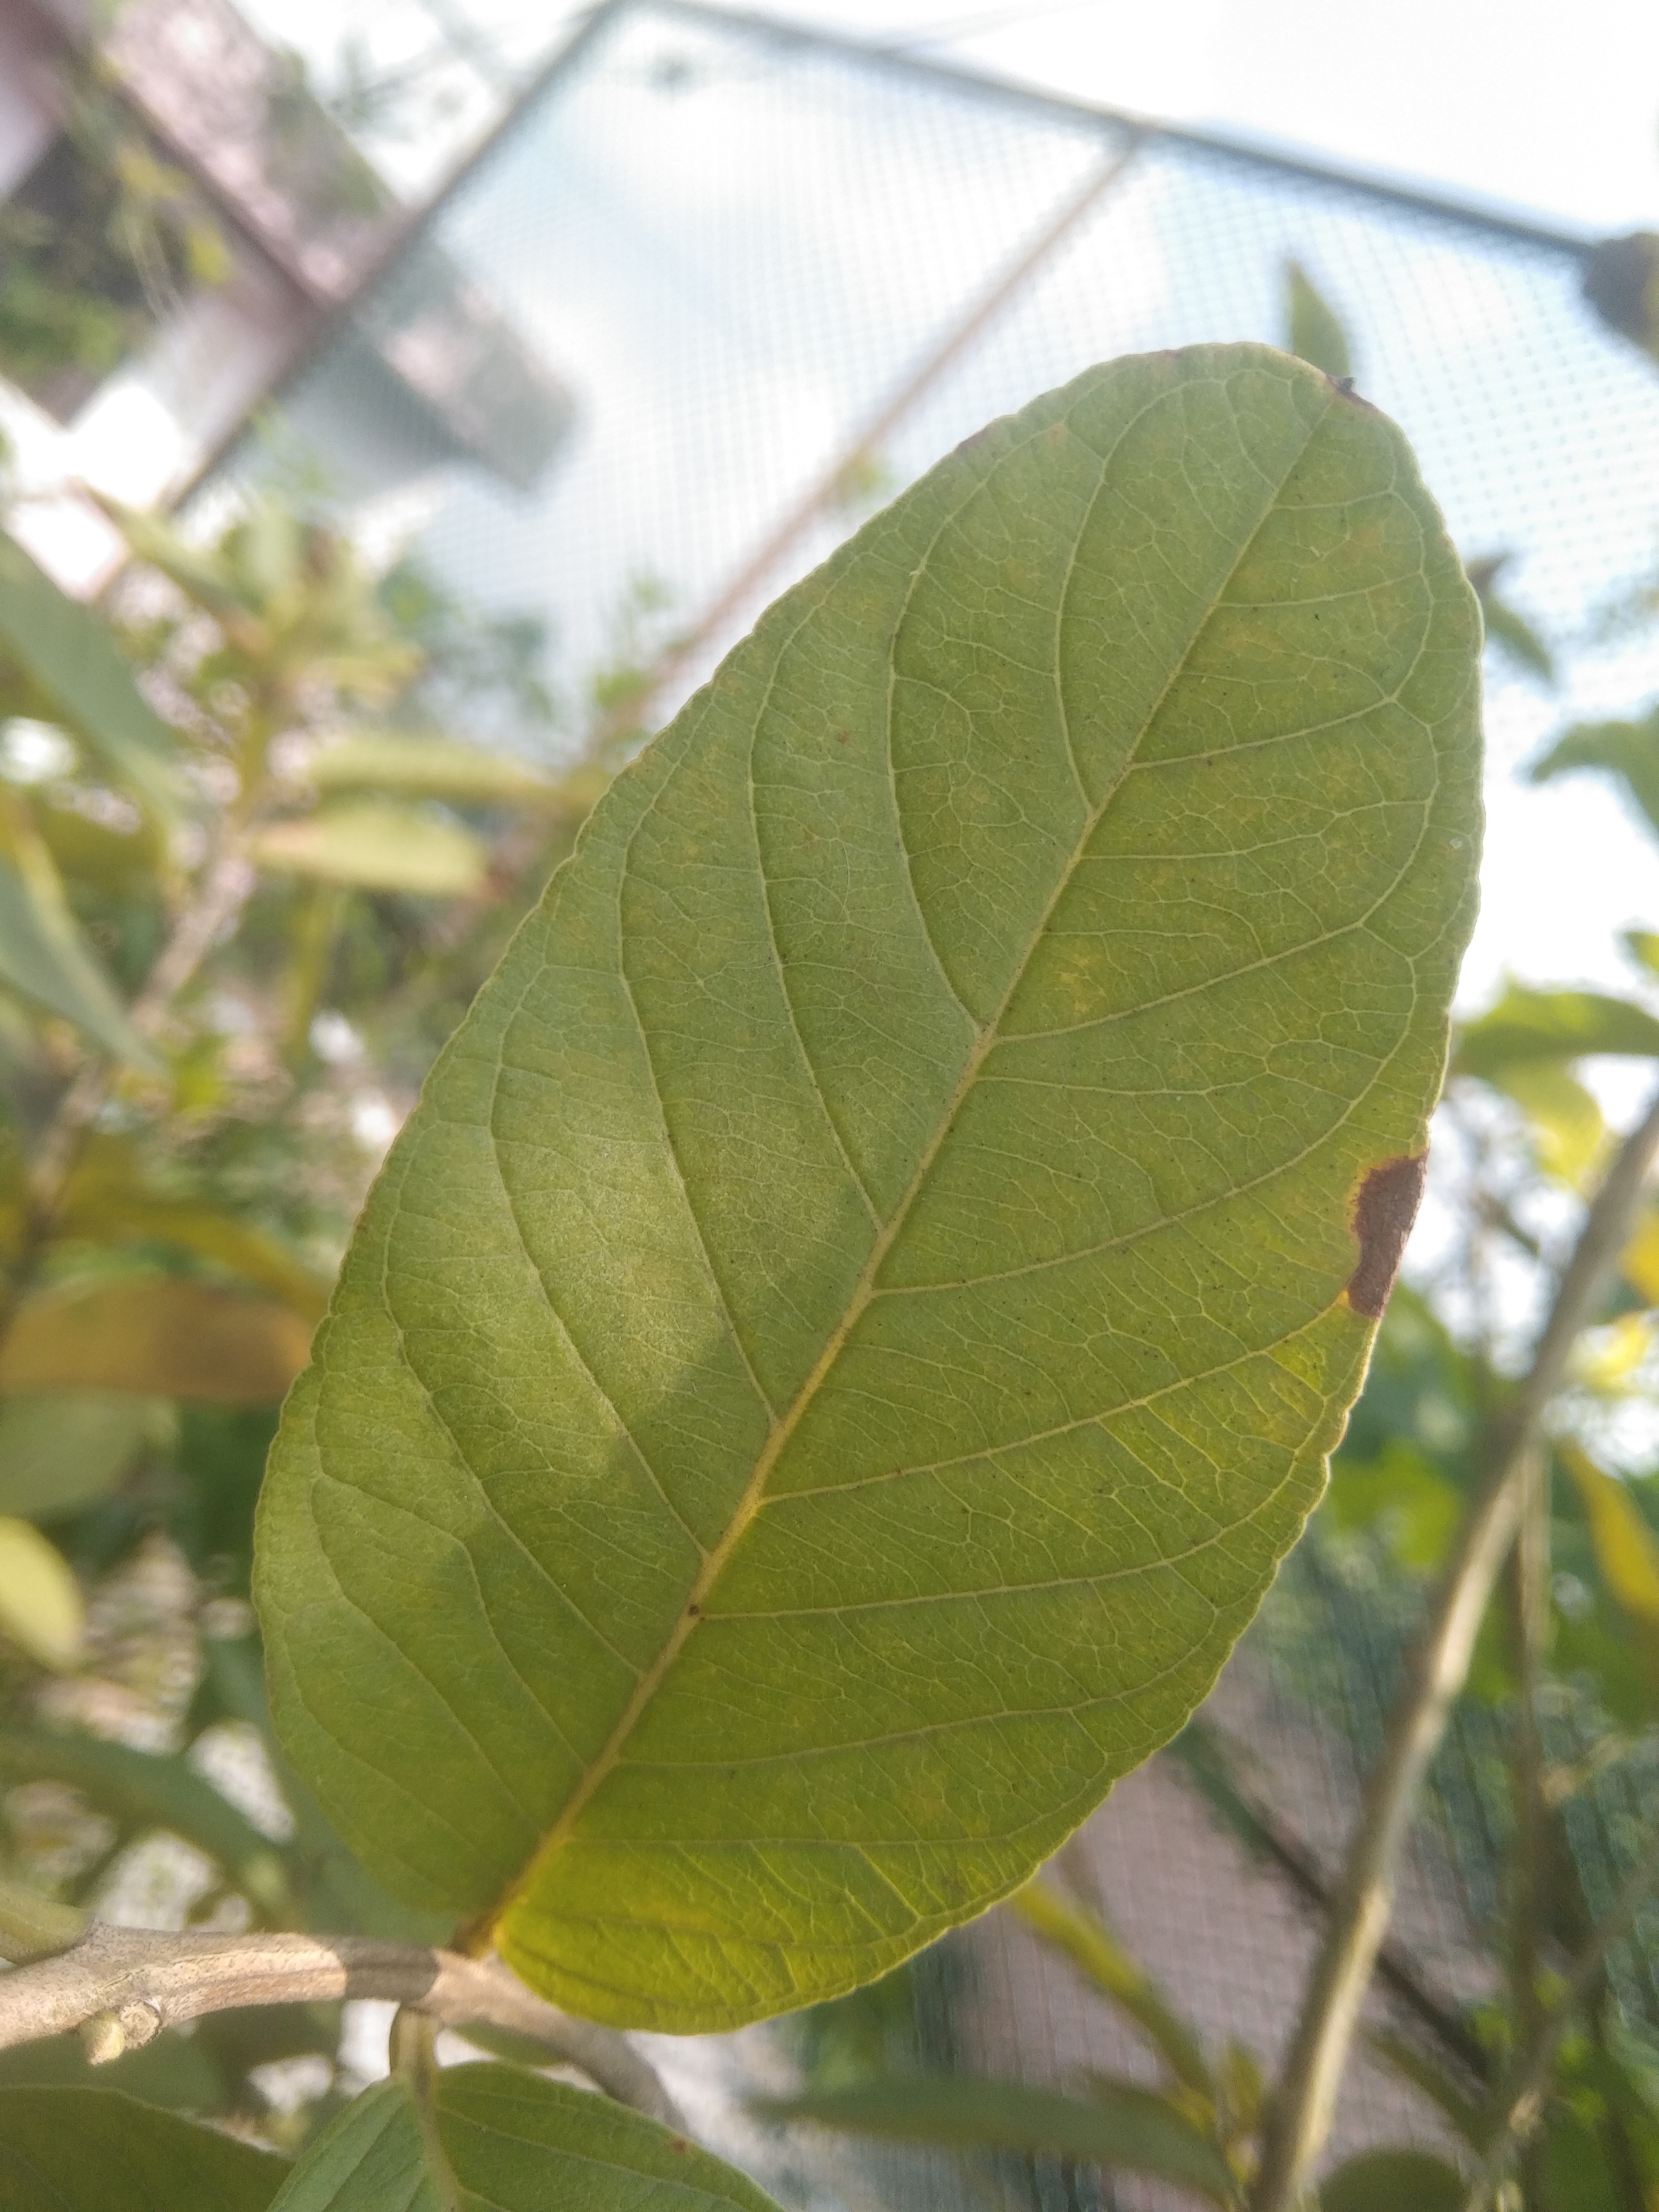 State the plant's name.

guava
